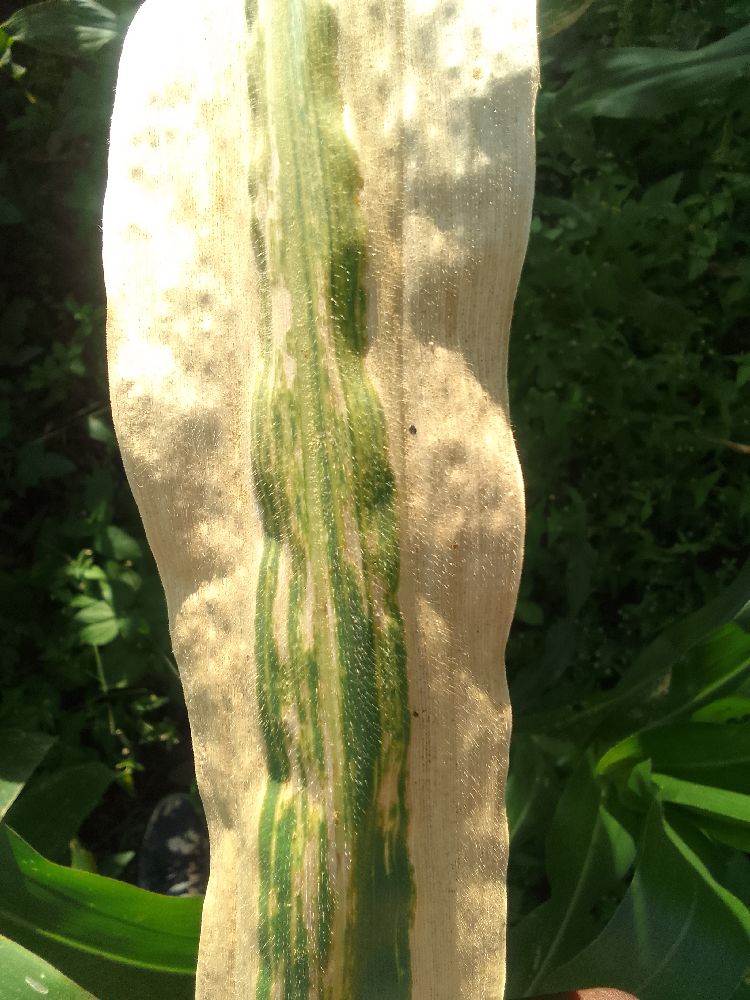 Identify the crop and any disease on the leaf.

maize, maize lethal necrosis
